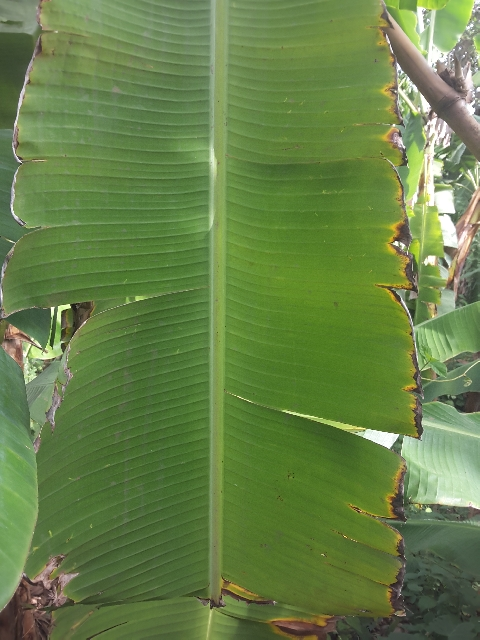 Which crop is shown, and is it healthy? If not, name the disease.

banana, fusarium wilt race 1
